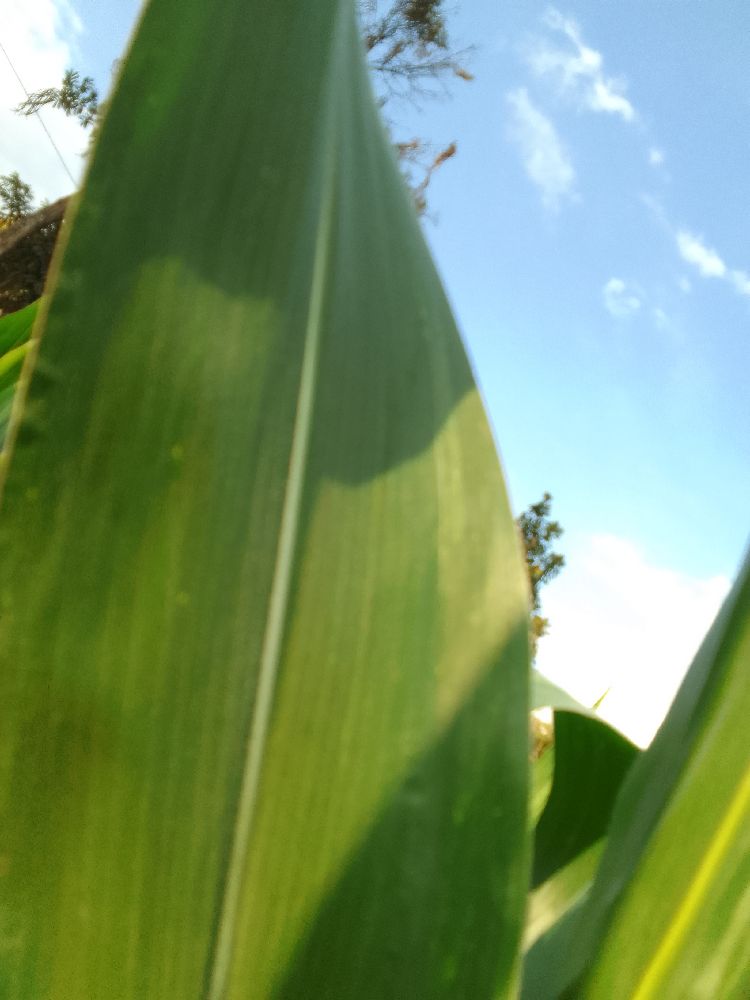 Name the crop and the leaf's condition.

maize, healthy
